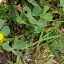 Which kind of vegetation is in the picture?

unstructured weed
